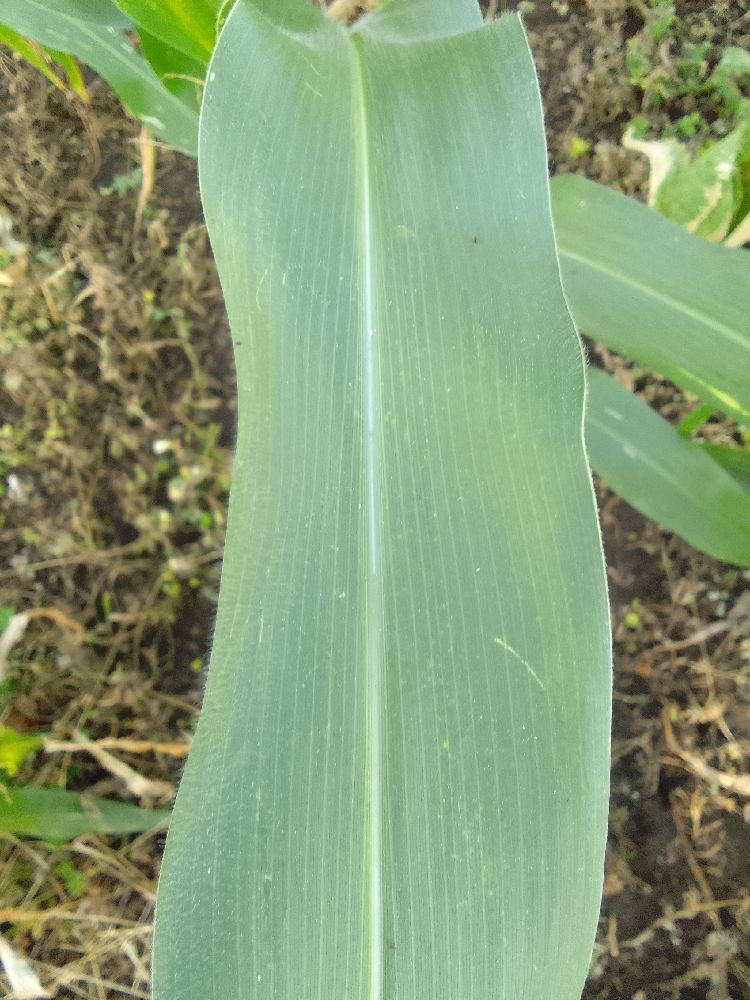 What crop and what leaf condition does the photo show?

maize, healthy
